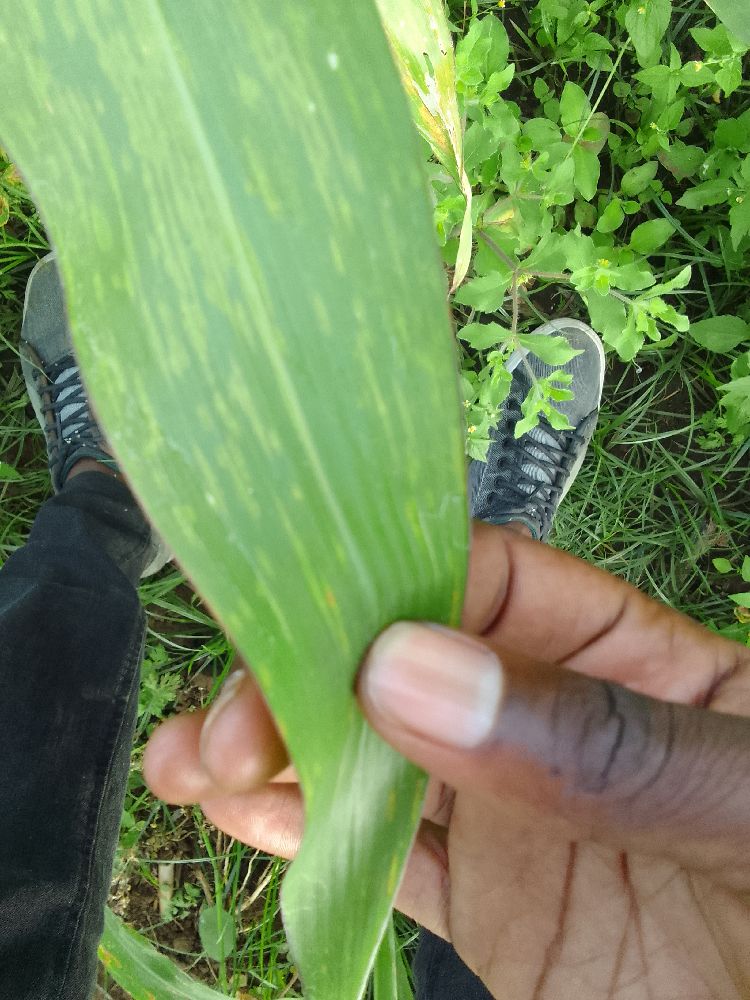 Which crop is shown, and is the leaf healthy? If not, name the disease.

maize, maize lethal necrosis
